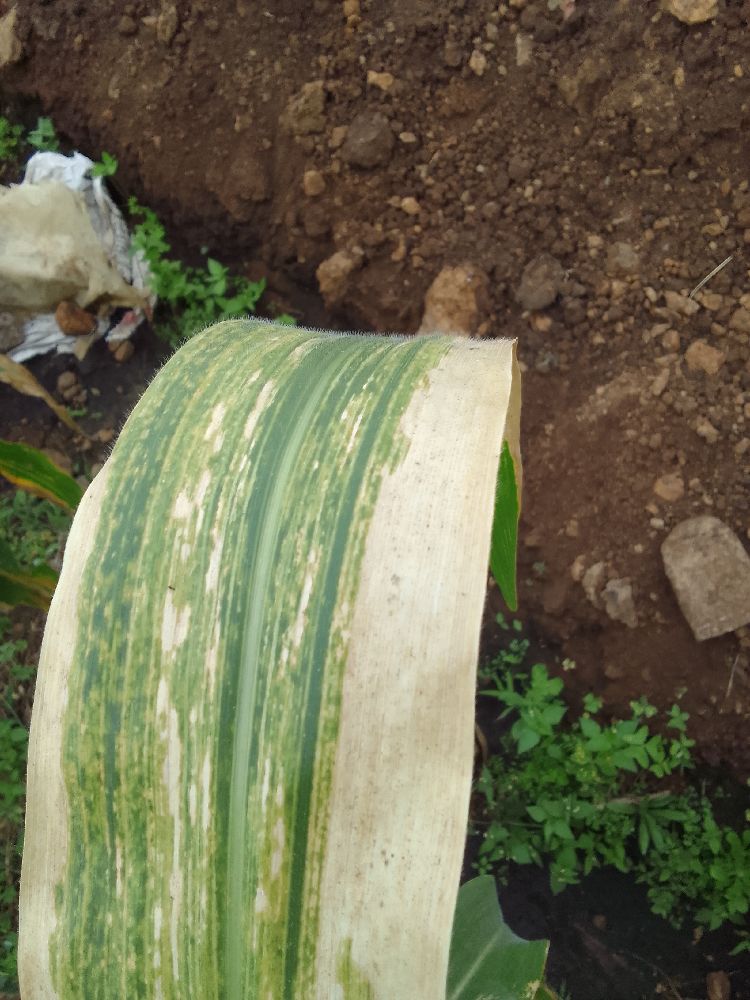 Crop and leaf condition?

maize, maize lethal necrosis
